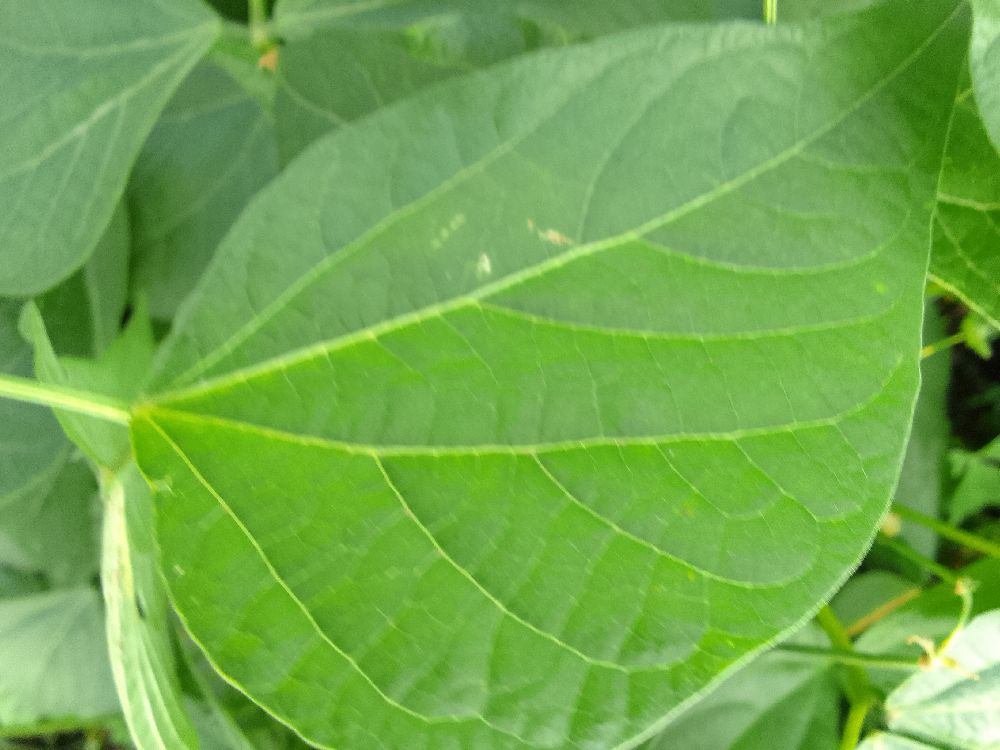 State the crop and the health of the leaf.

common bean, healthy
